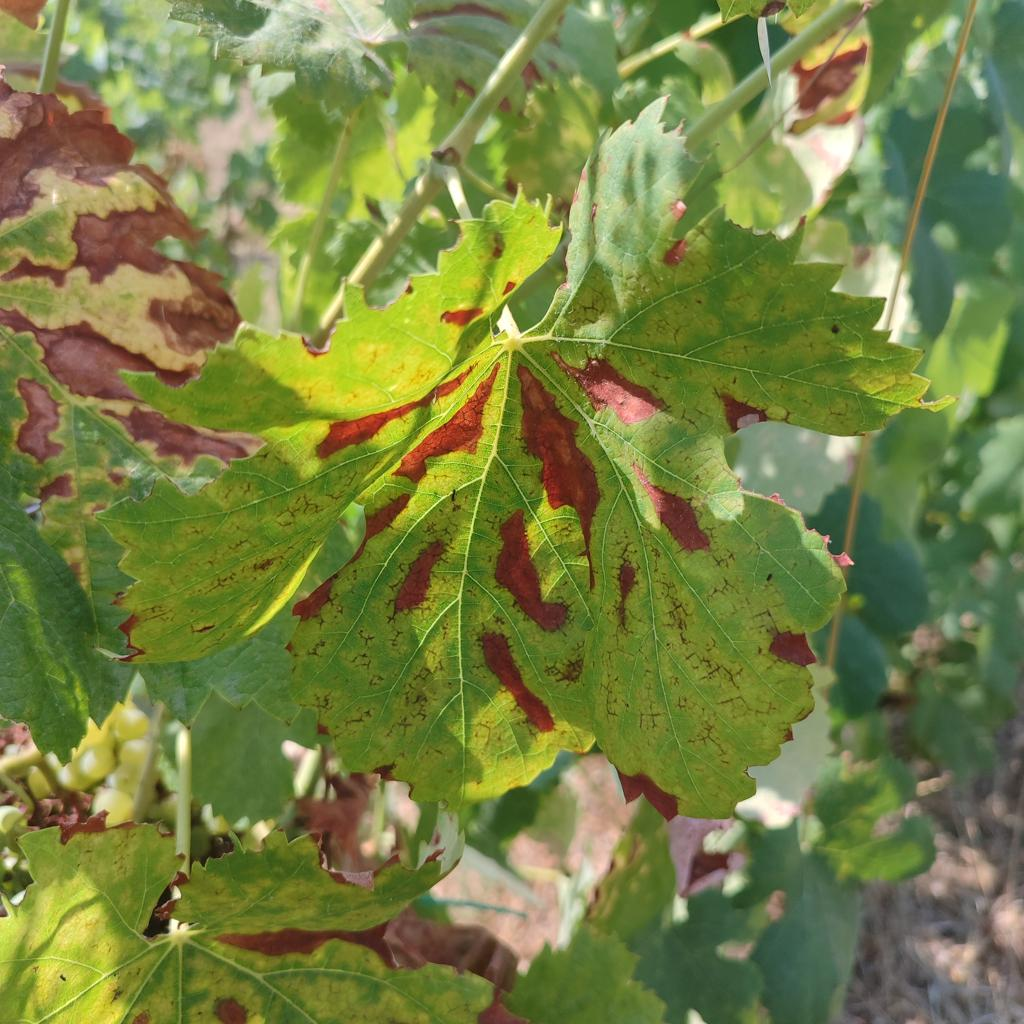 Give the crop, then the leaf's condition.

grapevine, esca complex
